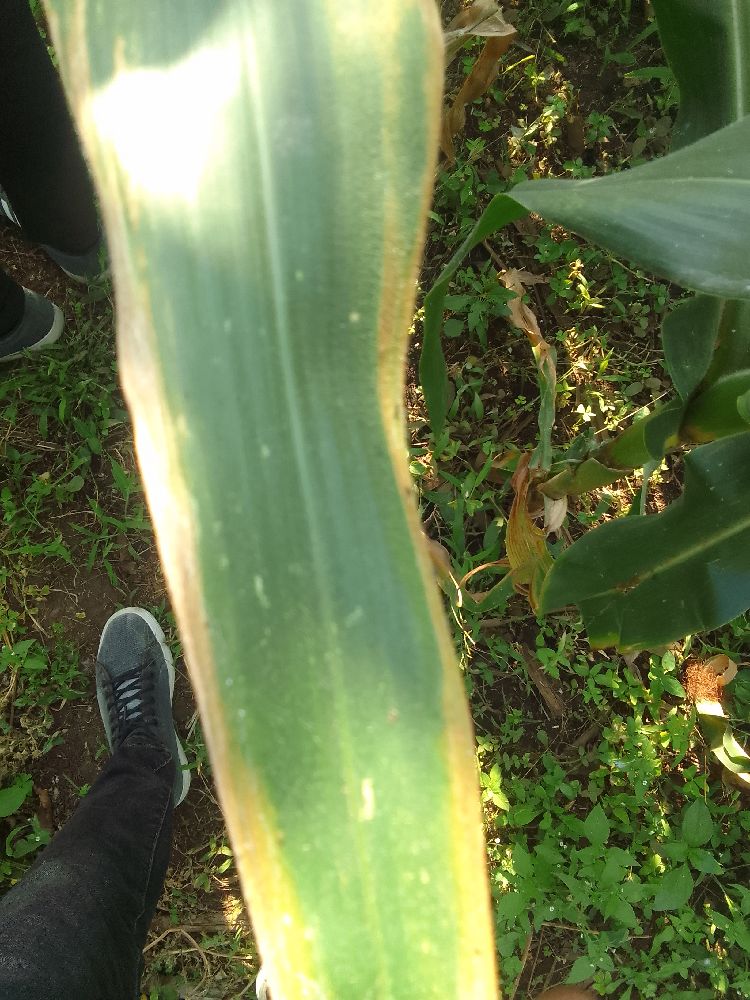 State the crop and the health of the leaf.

maize, maize lethal necrosis
